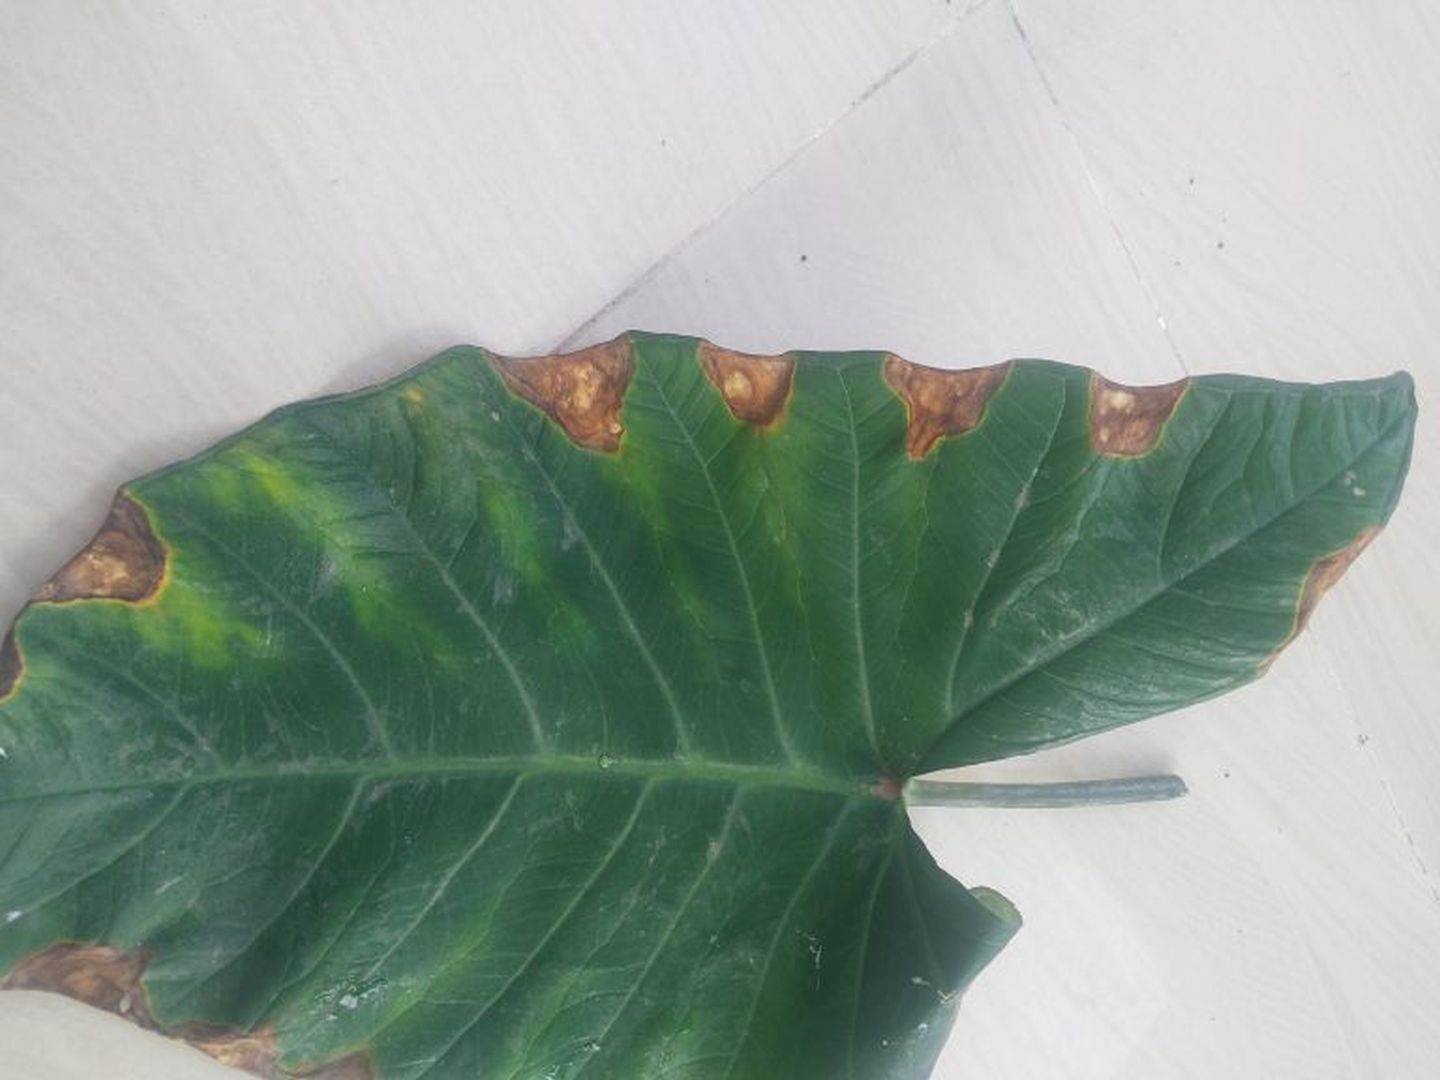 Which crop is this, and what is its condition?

taro, leaf blight
